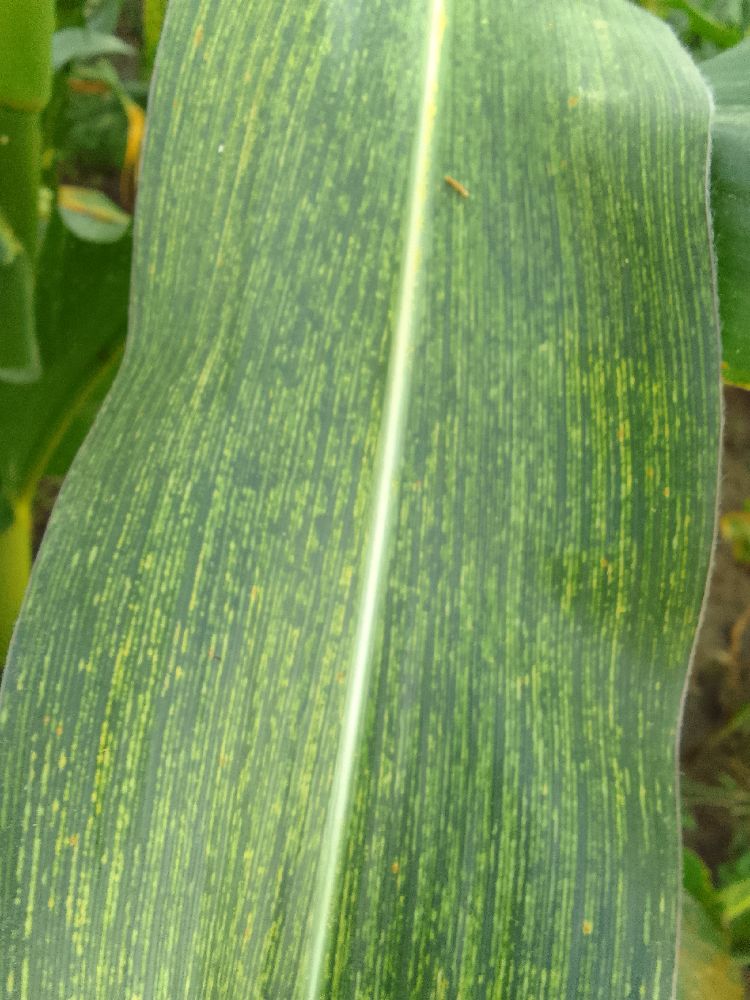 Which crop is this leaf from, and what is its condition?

maize, maize streak virus
